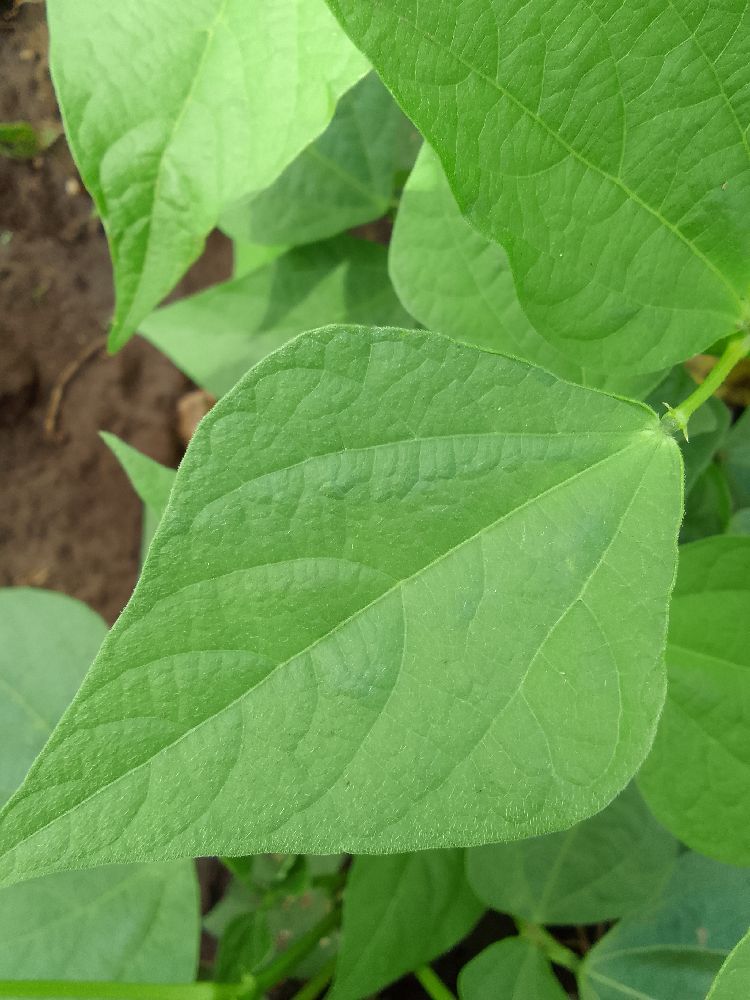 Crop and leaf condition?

common bean, healthy
